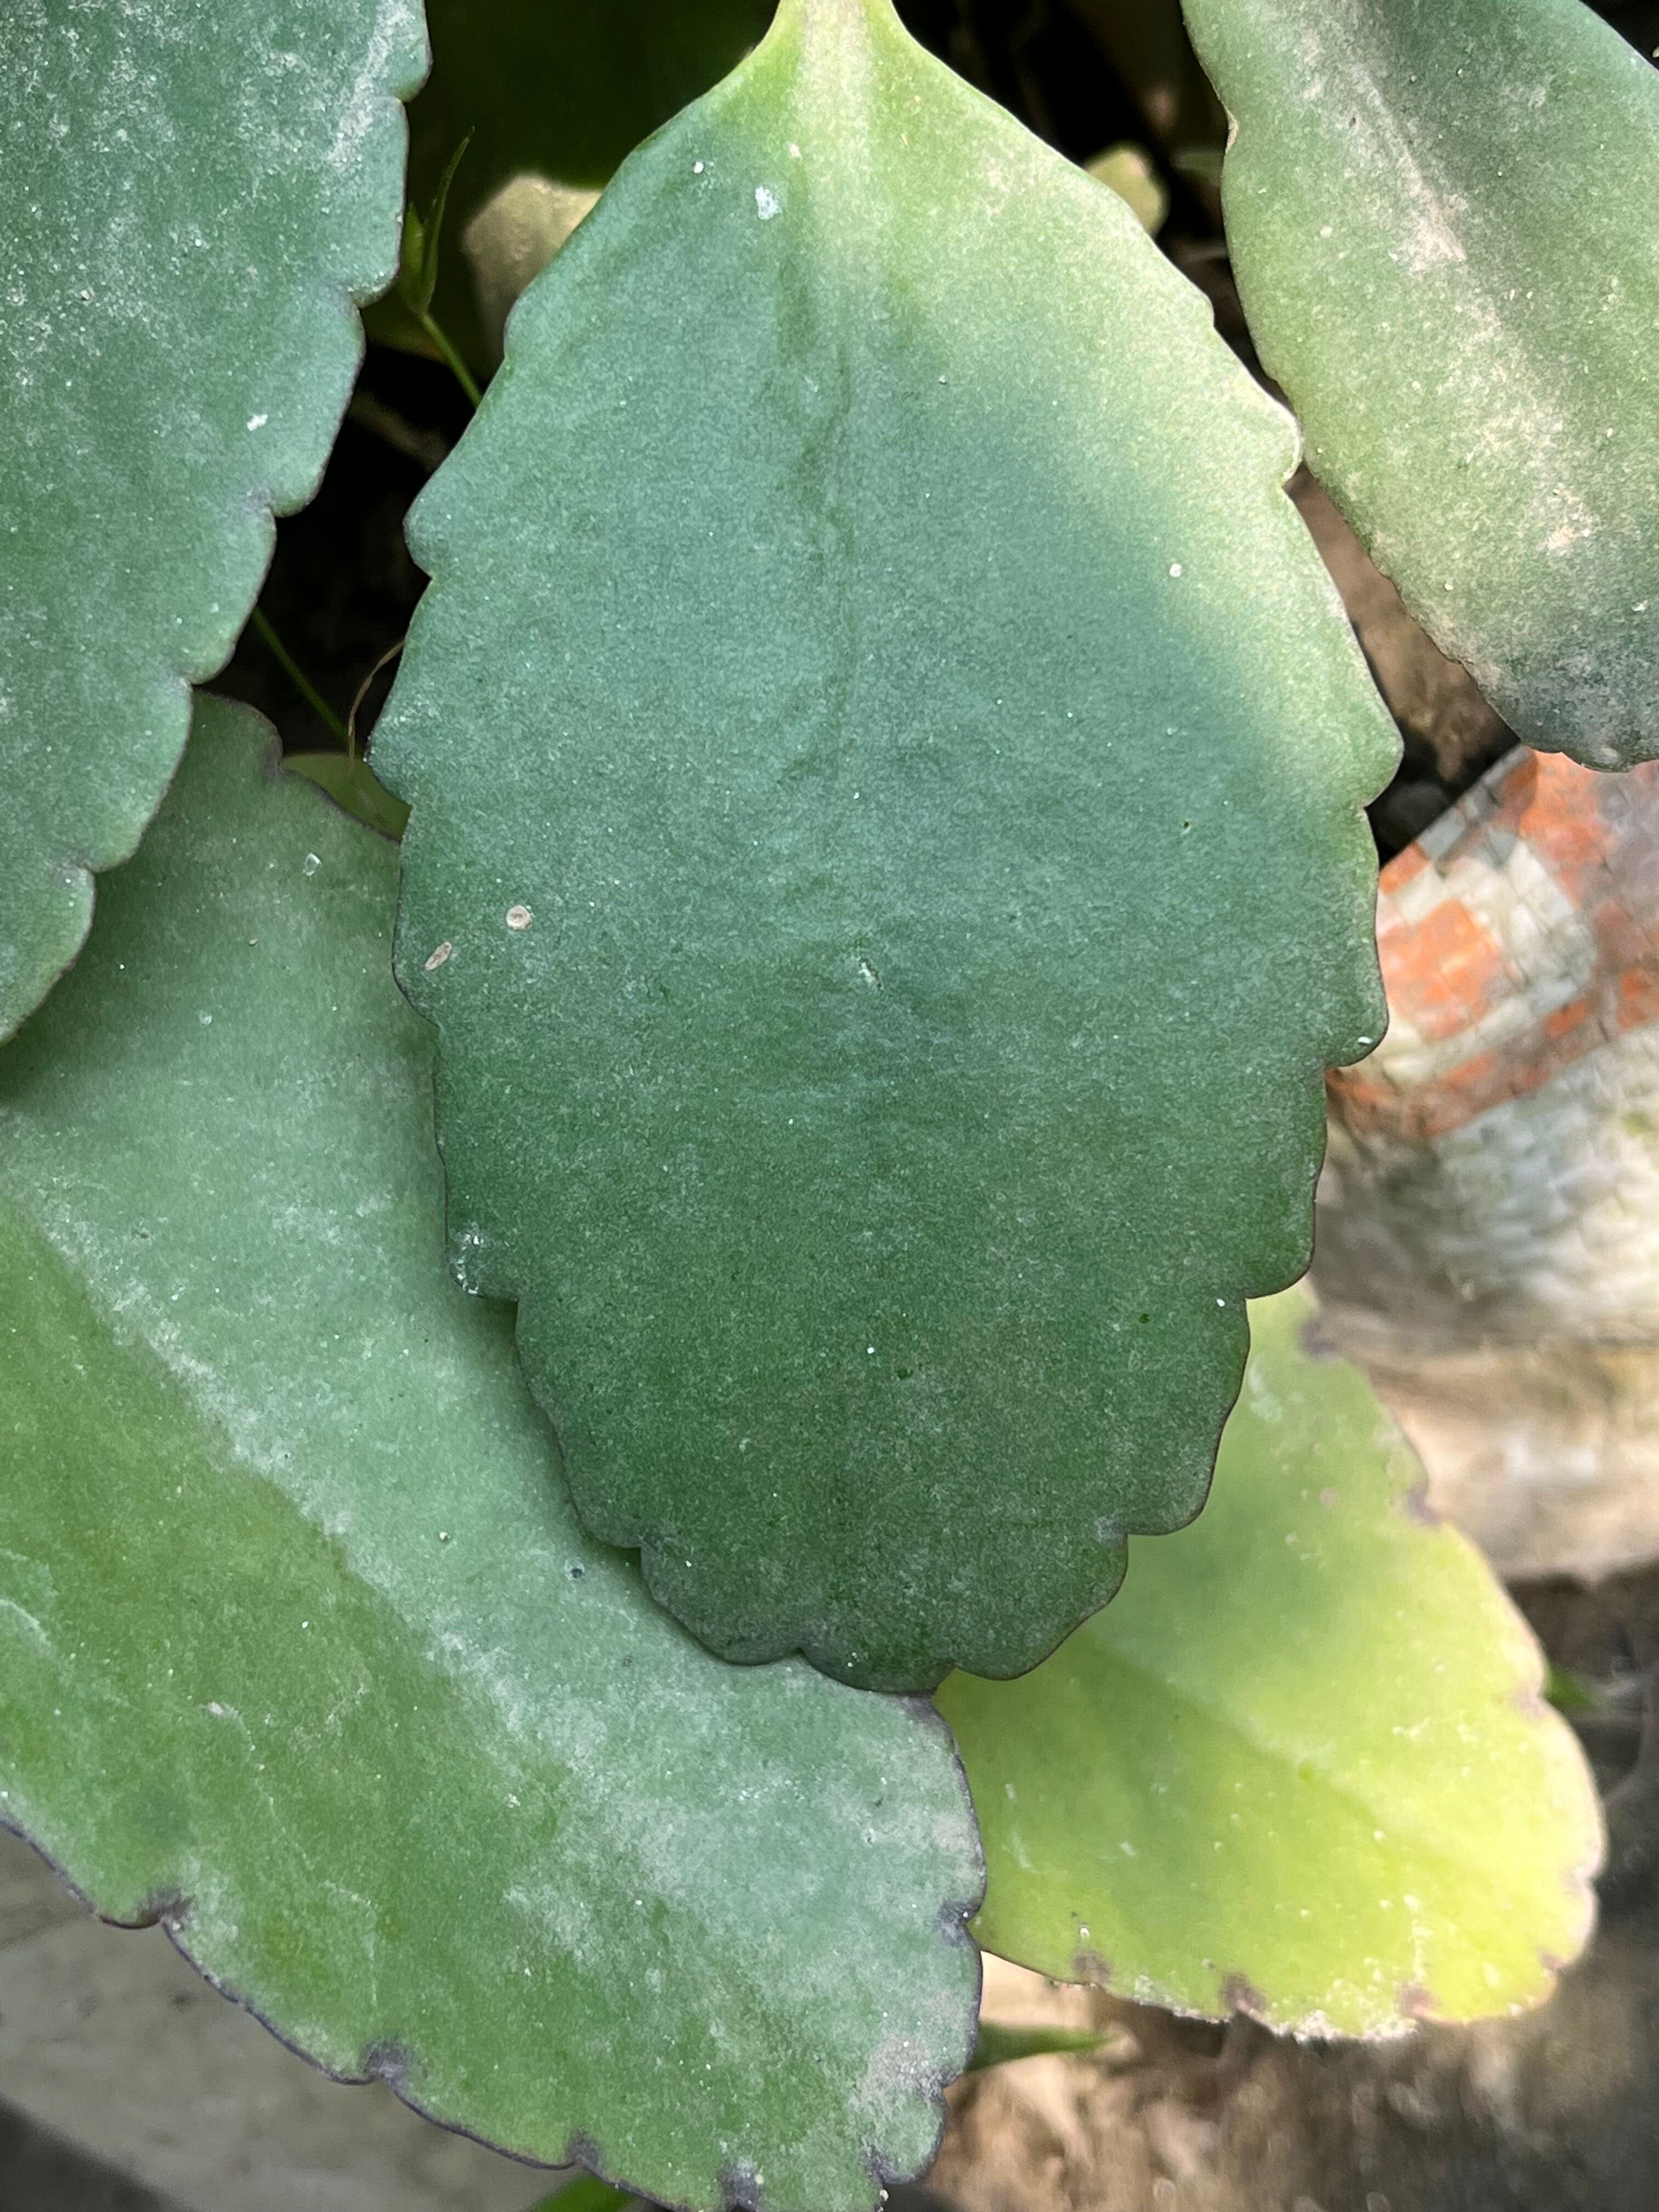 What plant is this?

pathorkuci
